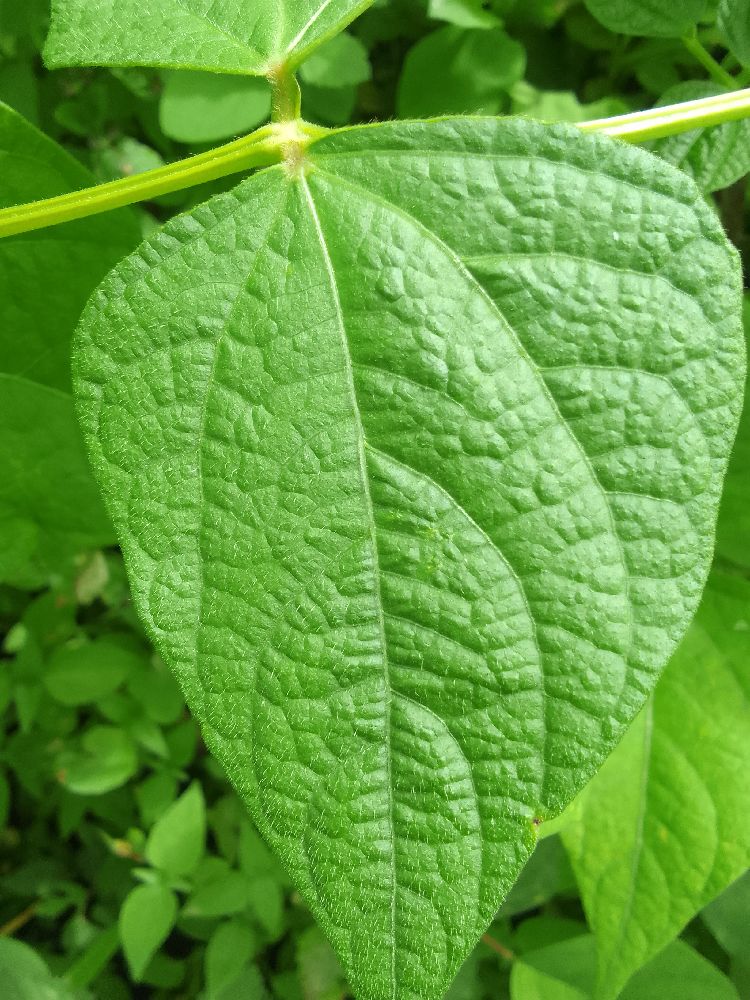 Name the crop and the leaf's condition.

common bean, healthy
